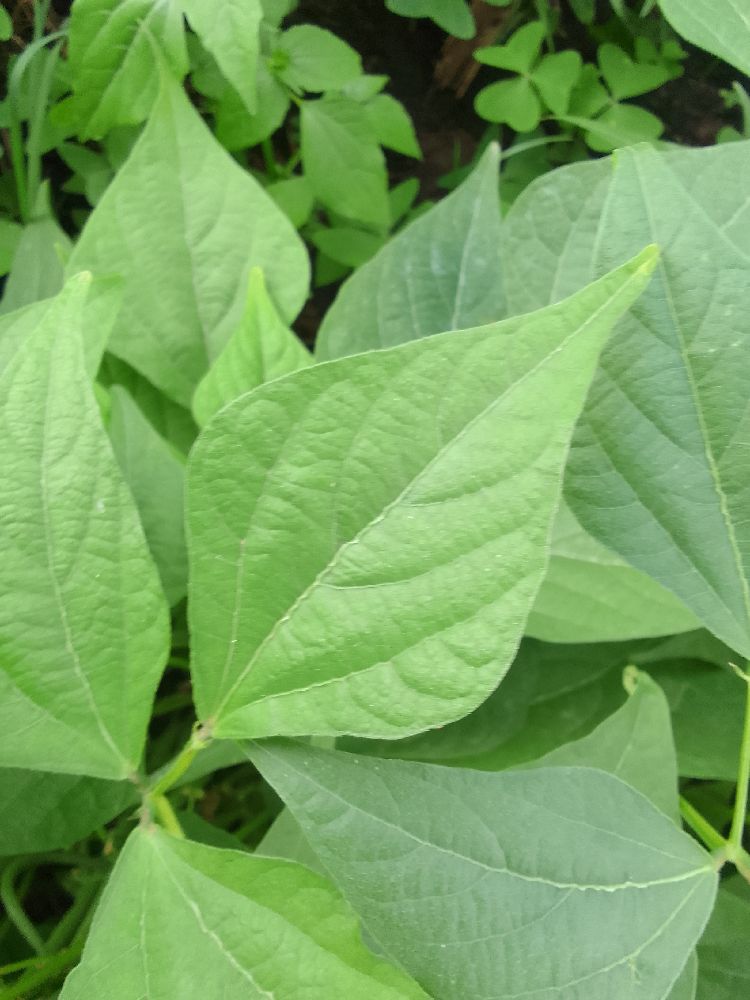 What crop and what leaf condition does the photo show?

common bean, healthy
